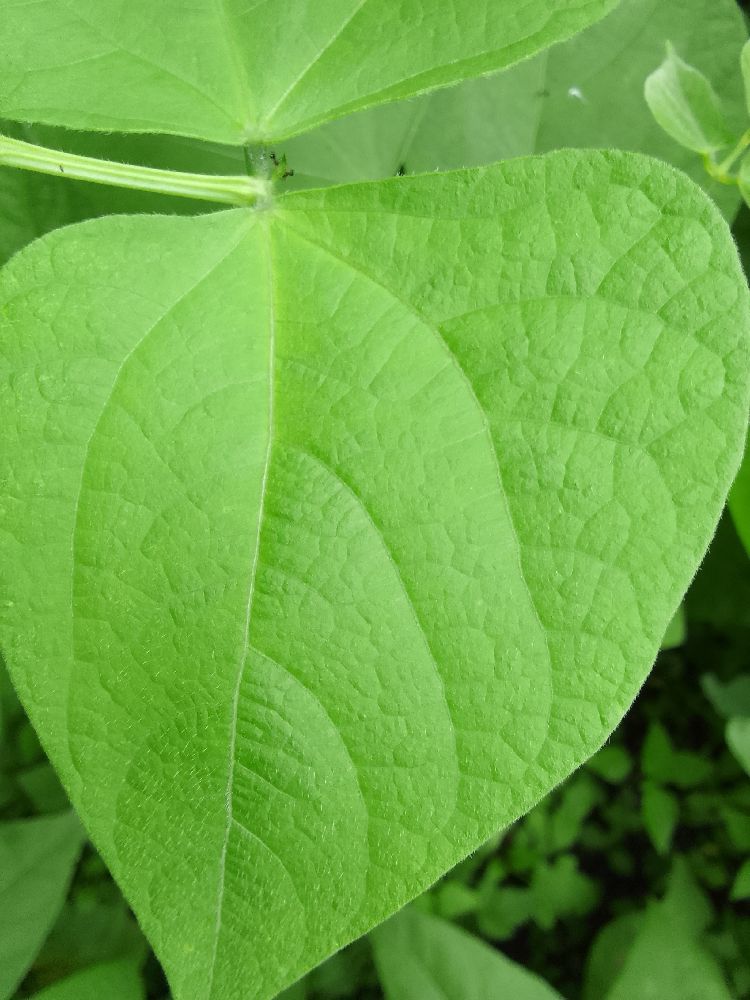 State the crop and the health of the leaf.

common bean, healthy
